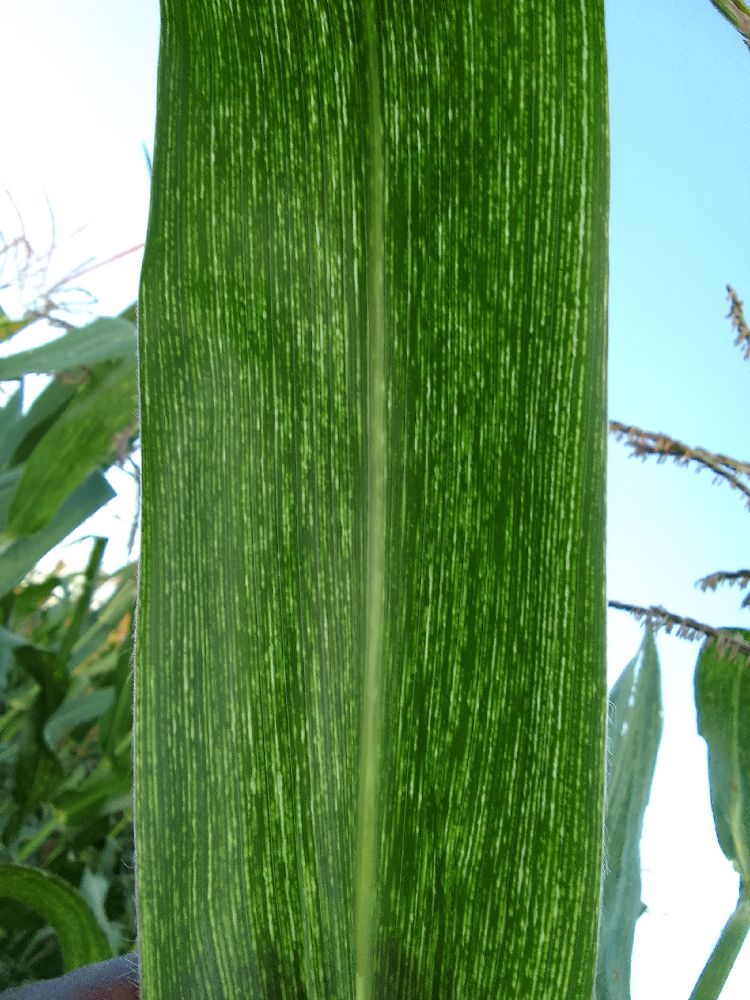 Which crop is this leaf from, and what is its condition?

maize, maize streak virus
